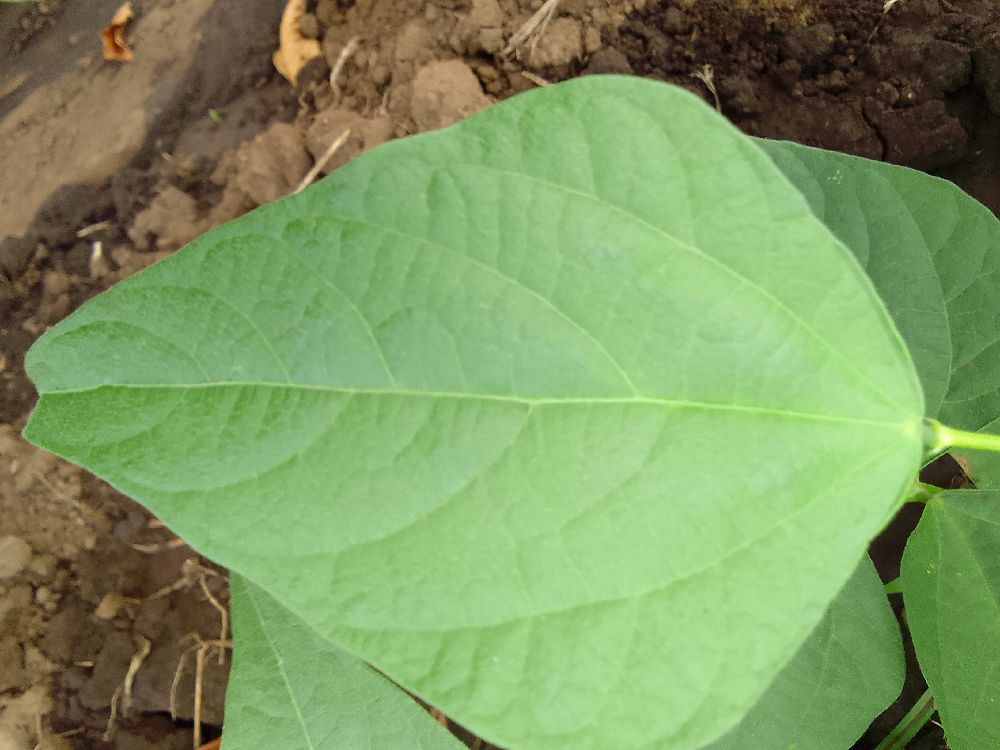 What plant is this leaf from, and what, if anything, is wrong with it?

common bean, healthy
